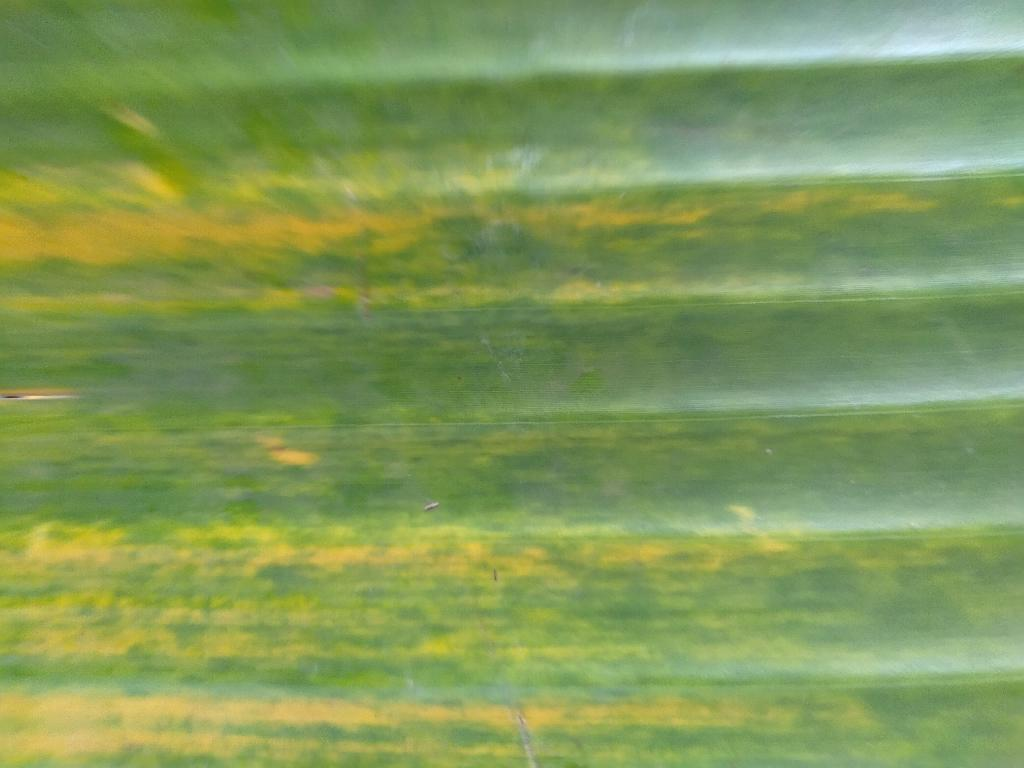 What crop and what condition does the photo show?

banana, fusarium wilt race 1
